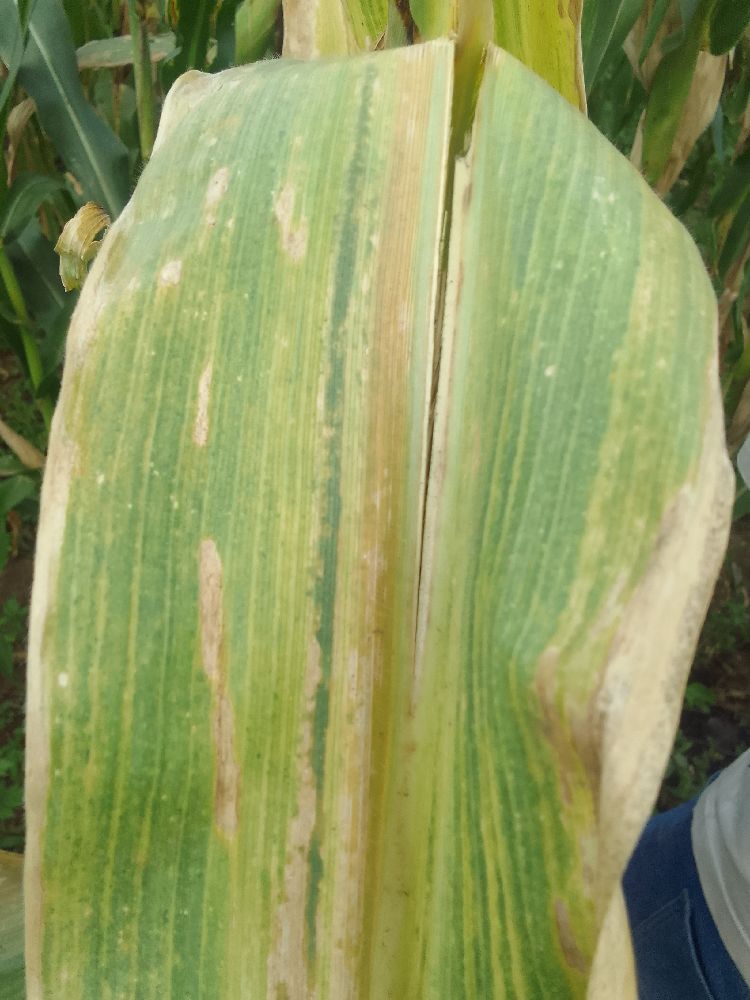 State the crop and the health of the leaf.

maize, maize lethal necrosis
